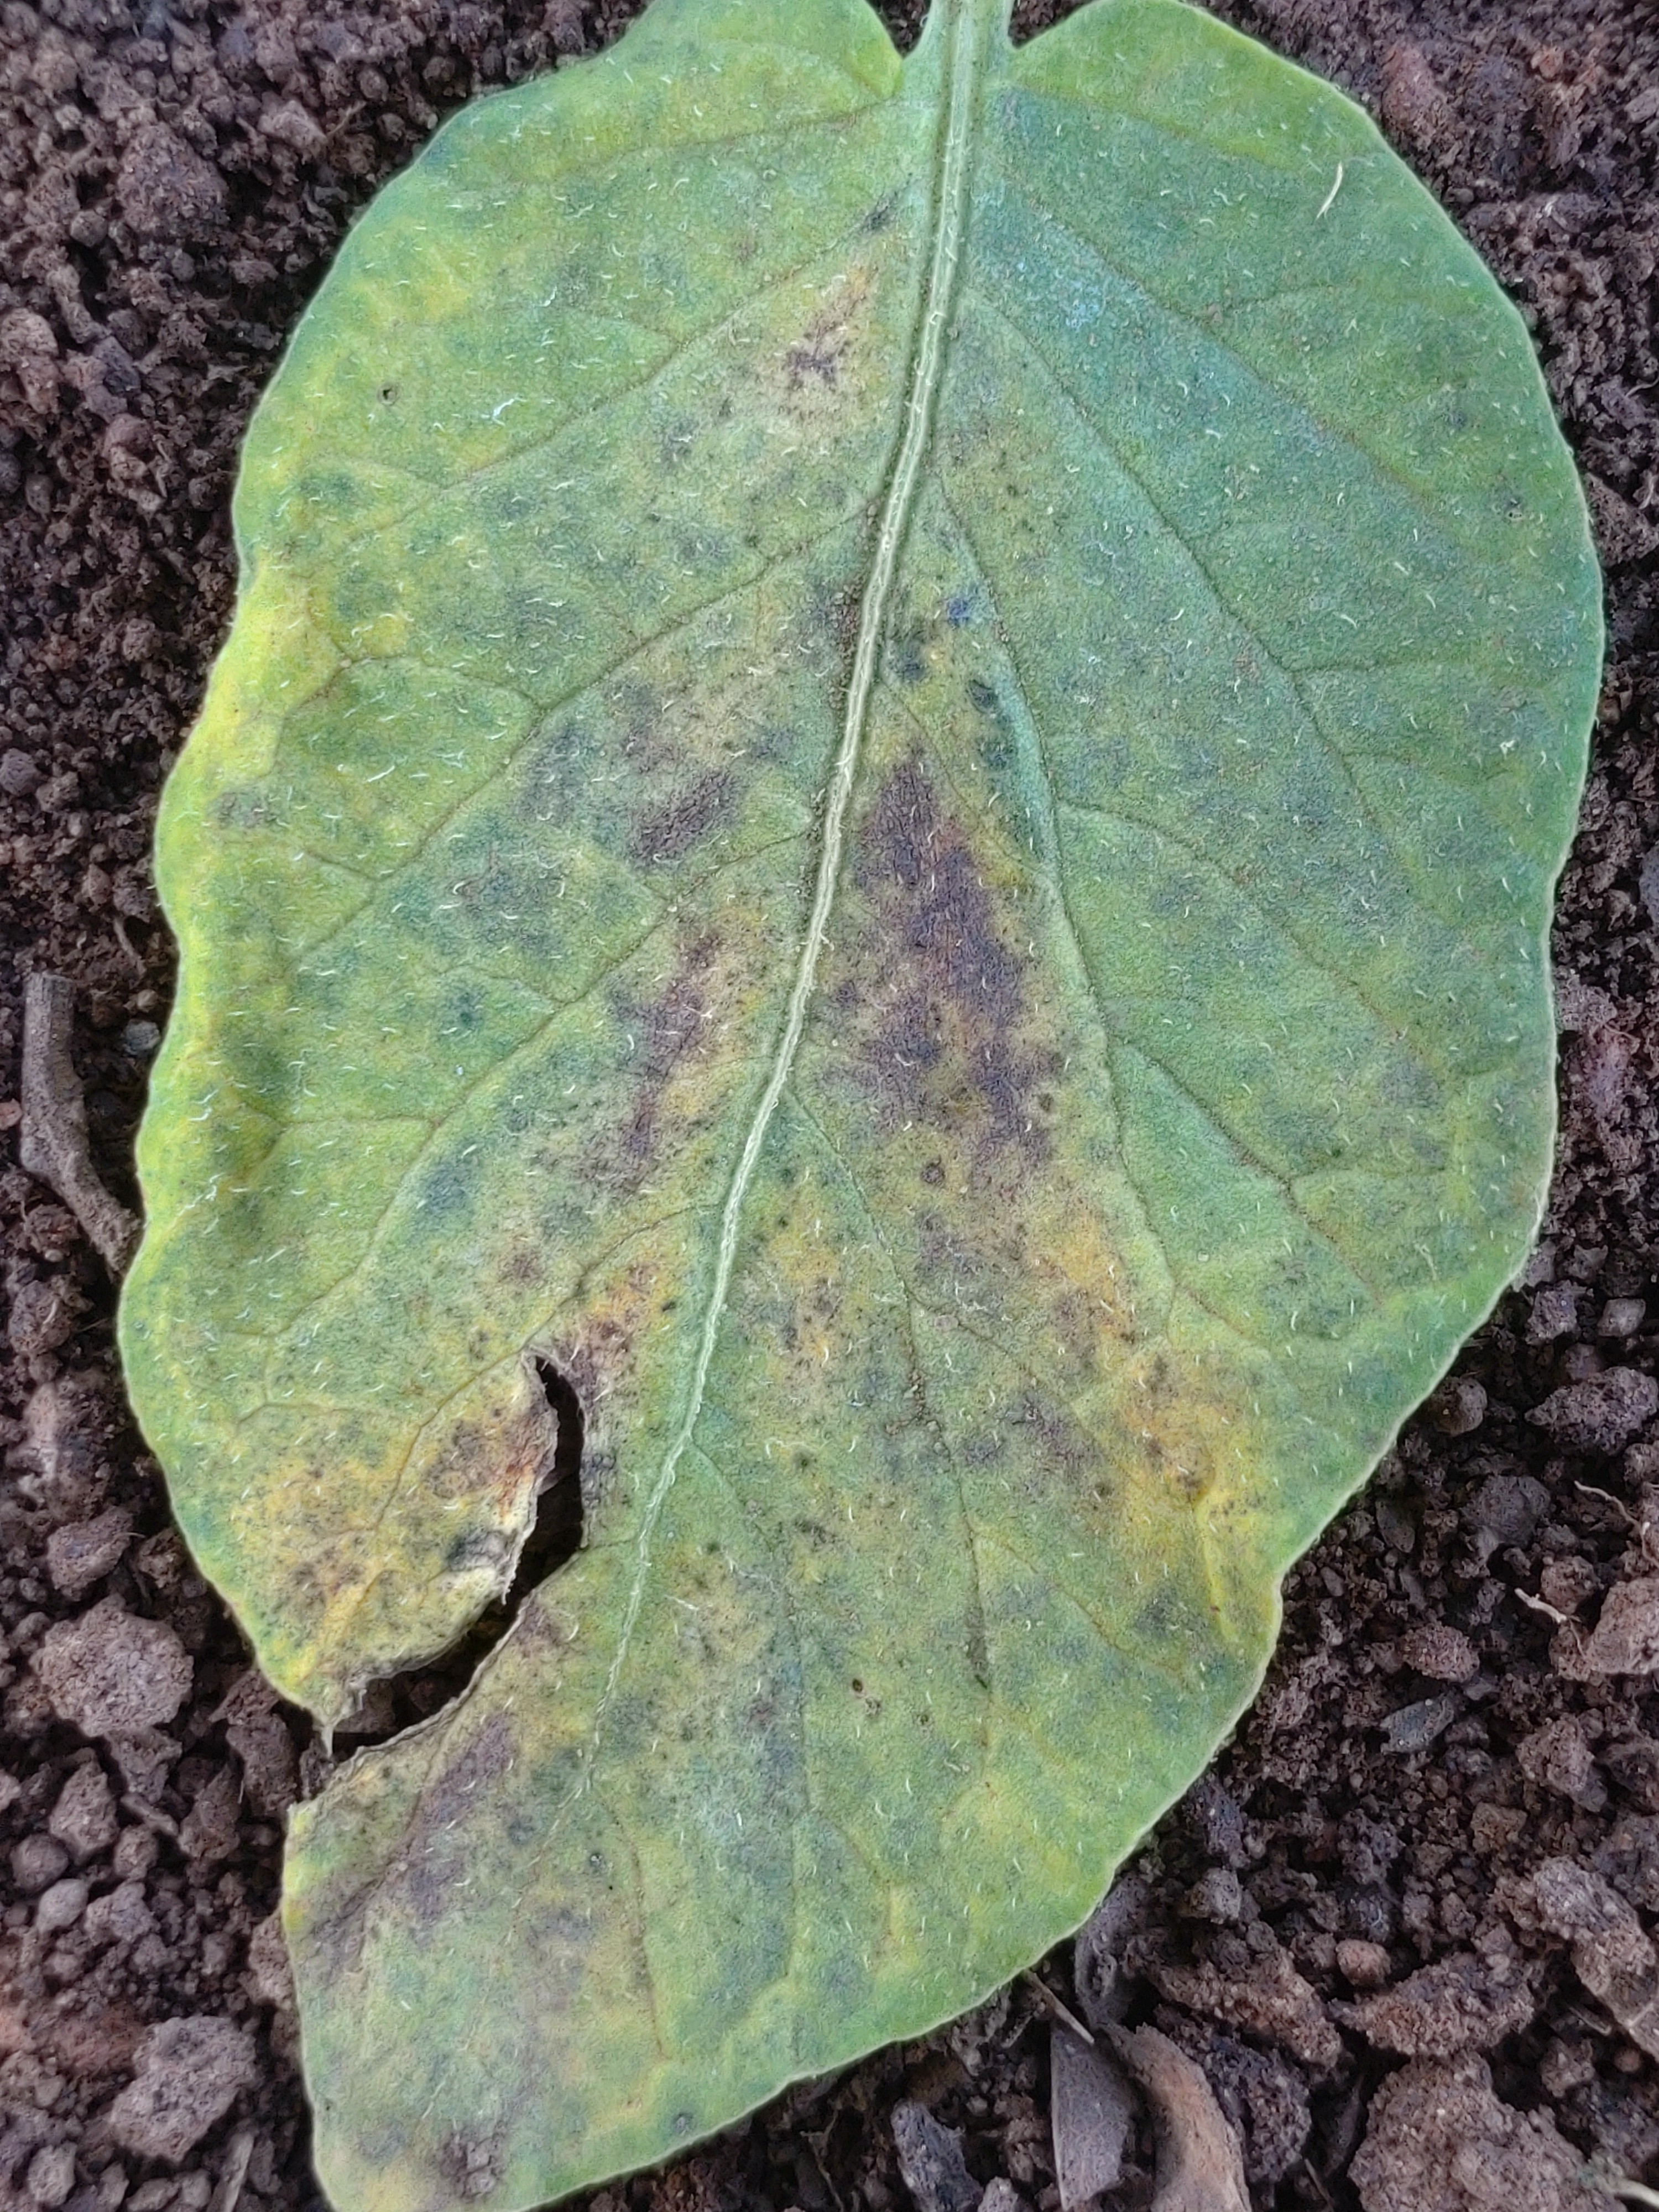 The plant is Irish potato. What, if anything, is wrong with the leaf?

late blight
